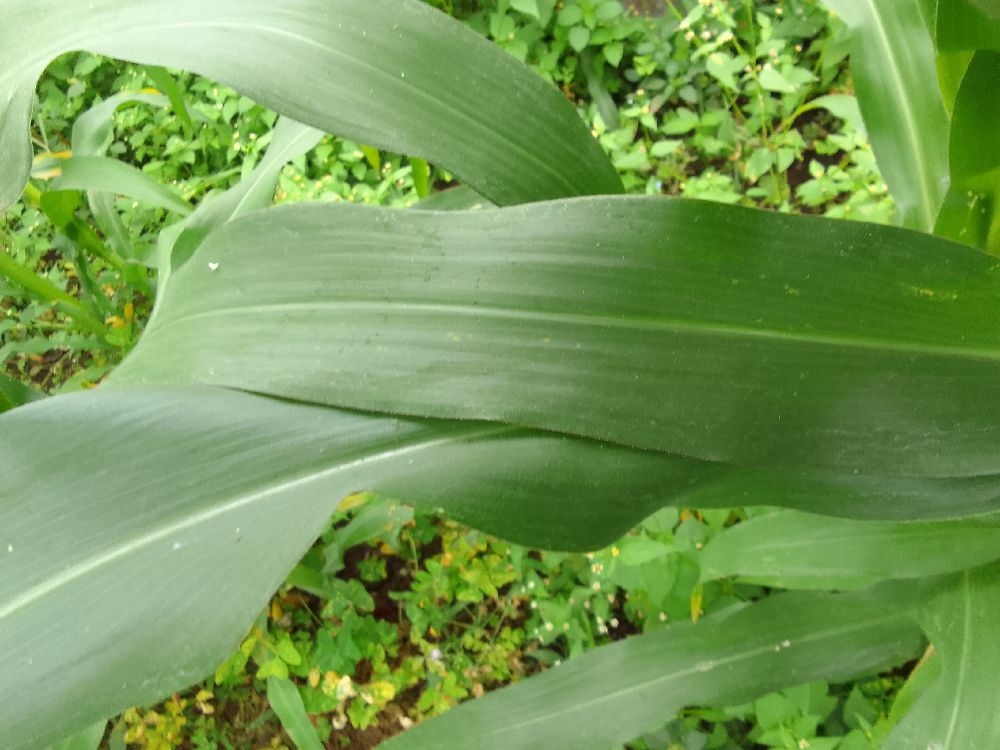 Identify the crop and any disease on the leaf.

maize, healthy
